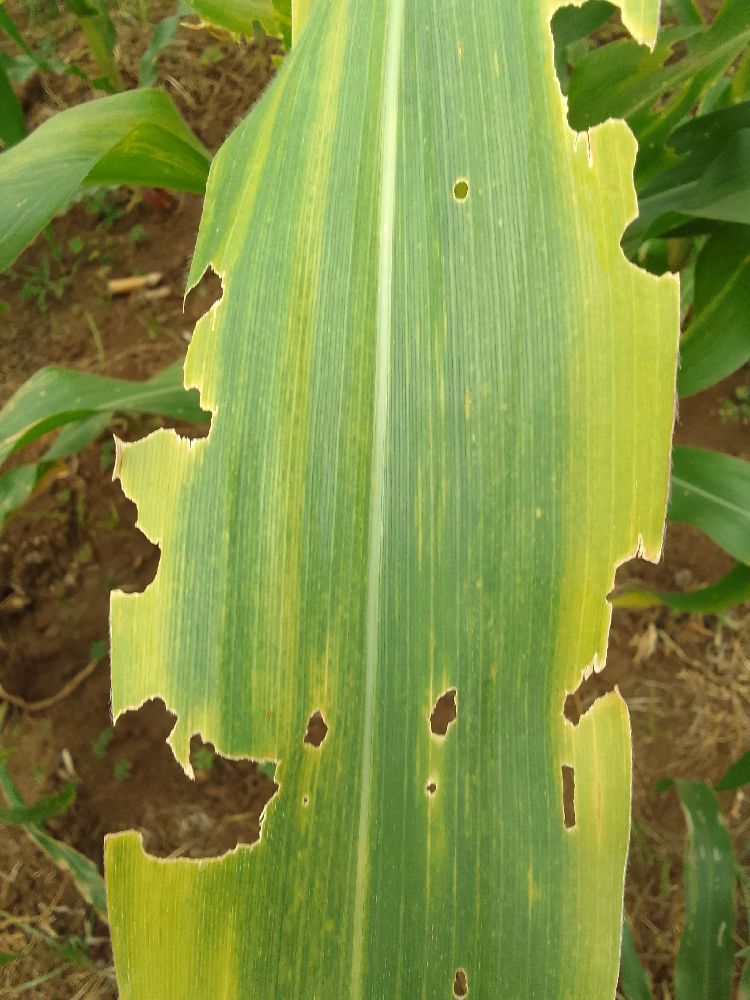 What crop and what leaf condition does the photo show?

maize, maize lethal necrosis
